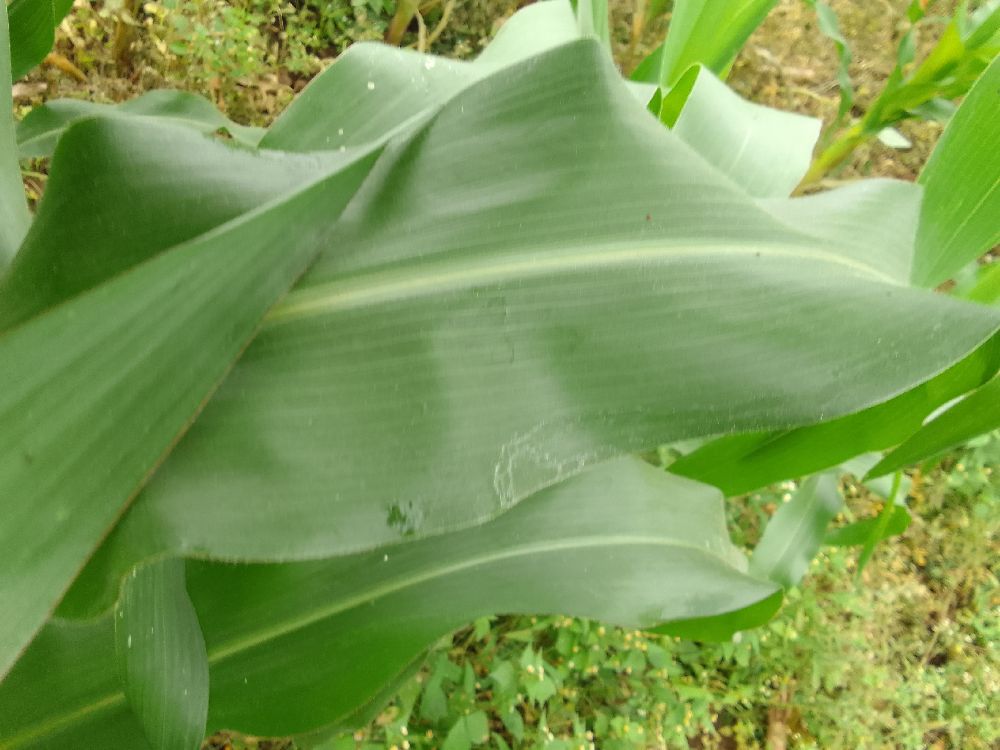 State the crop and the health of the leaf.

maize, healthy
